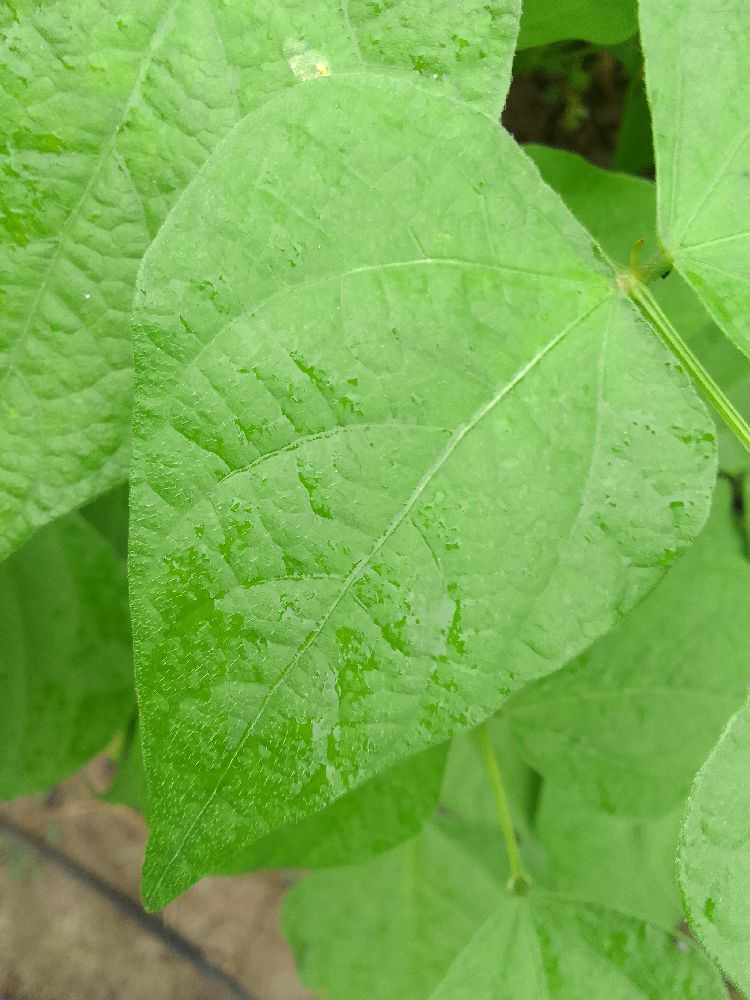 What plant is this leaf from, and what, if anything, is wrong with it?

common bean, healthy
